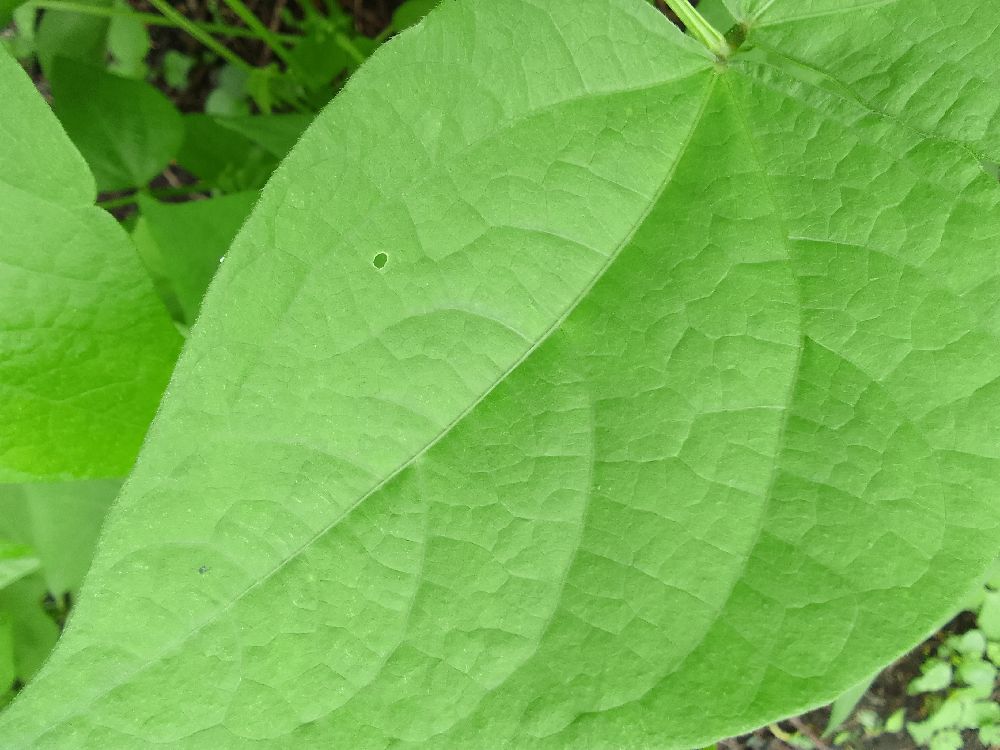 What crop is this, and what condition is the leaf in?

common bean, healthy
